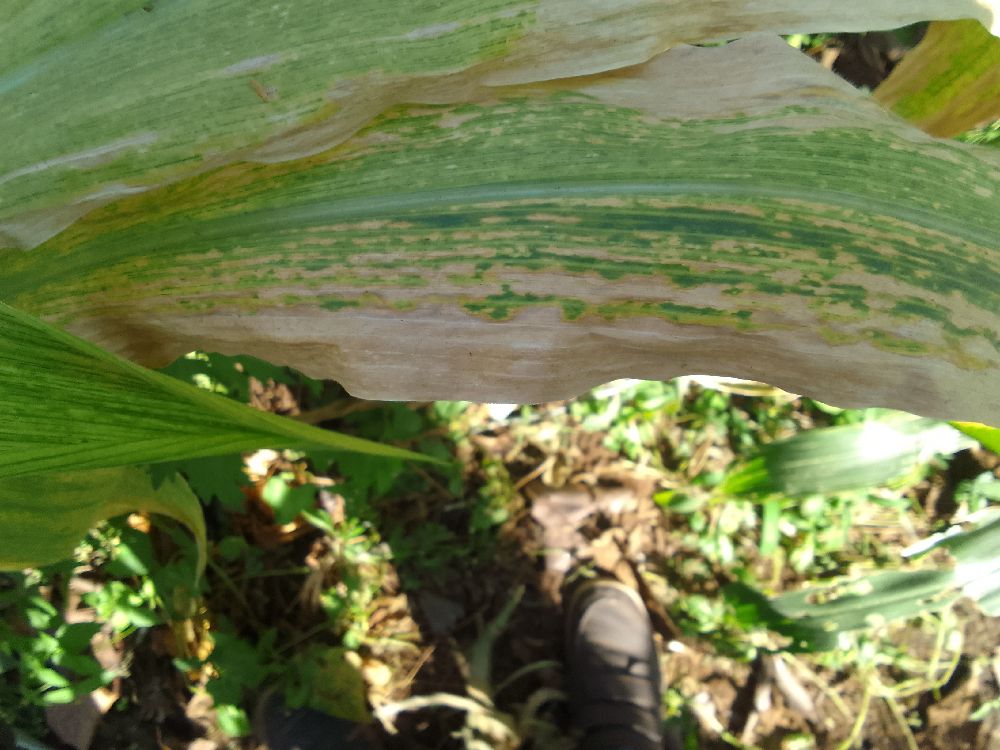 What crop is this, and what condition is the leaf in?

maize, maize lethal necrosis
